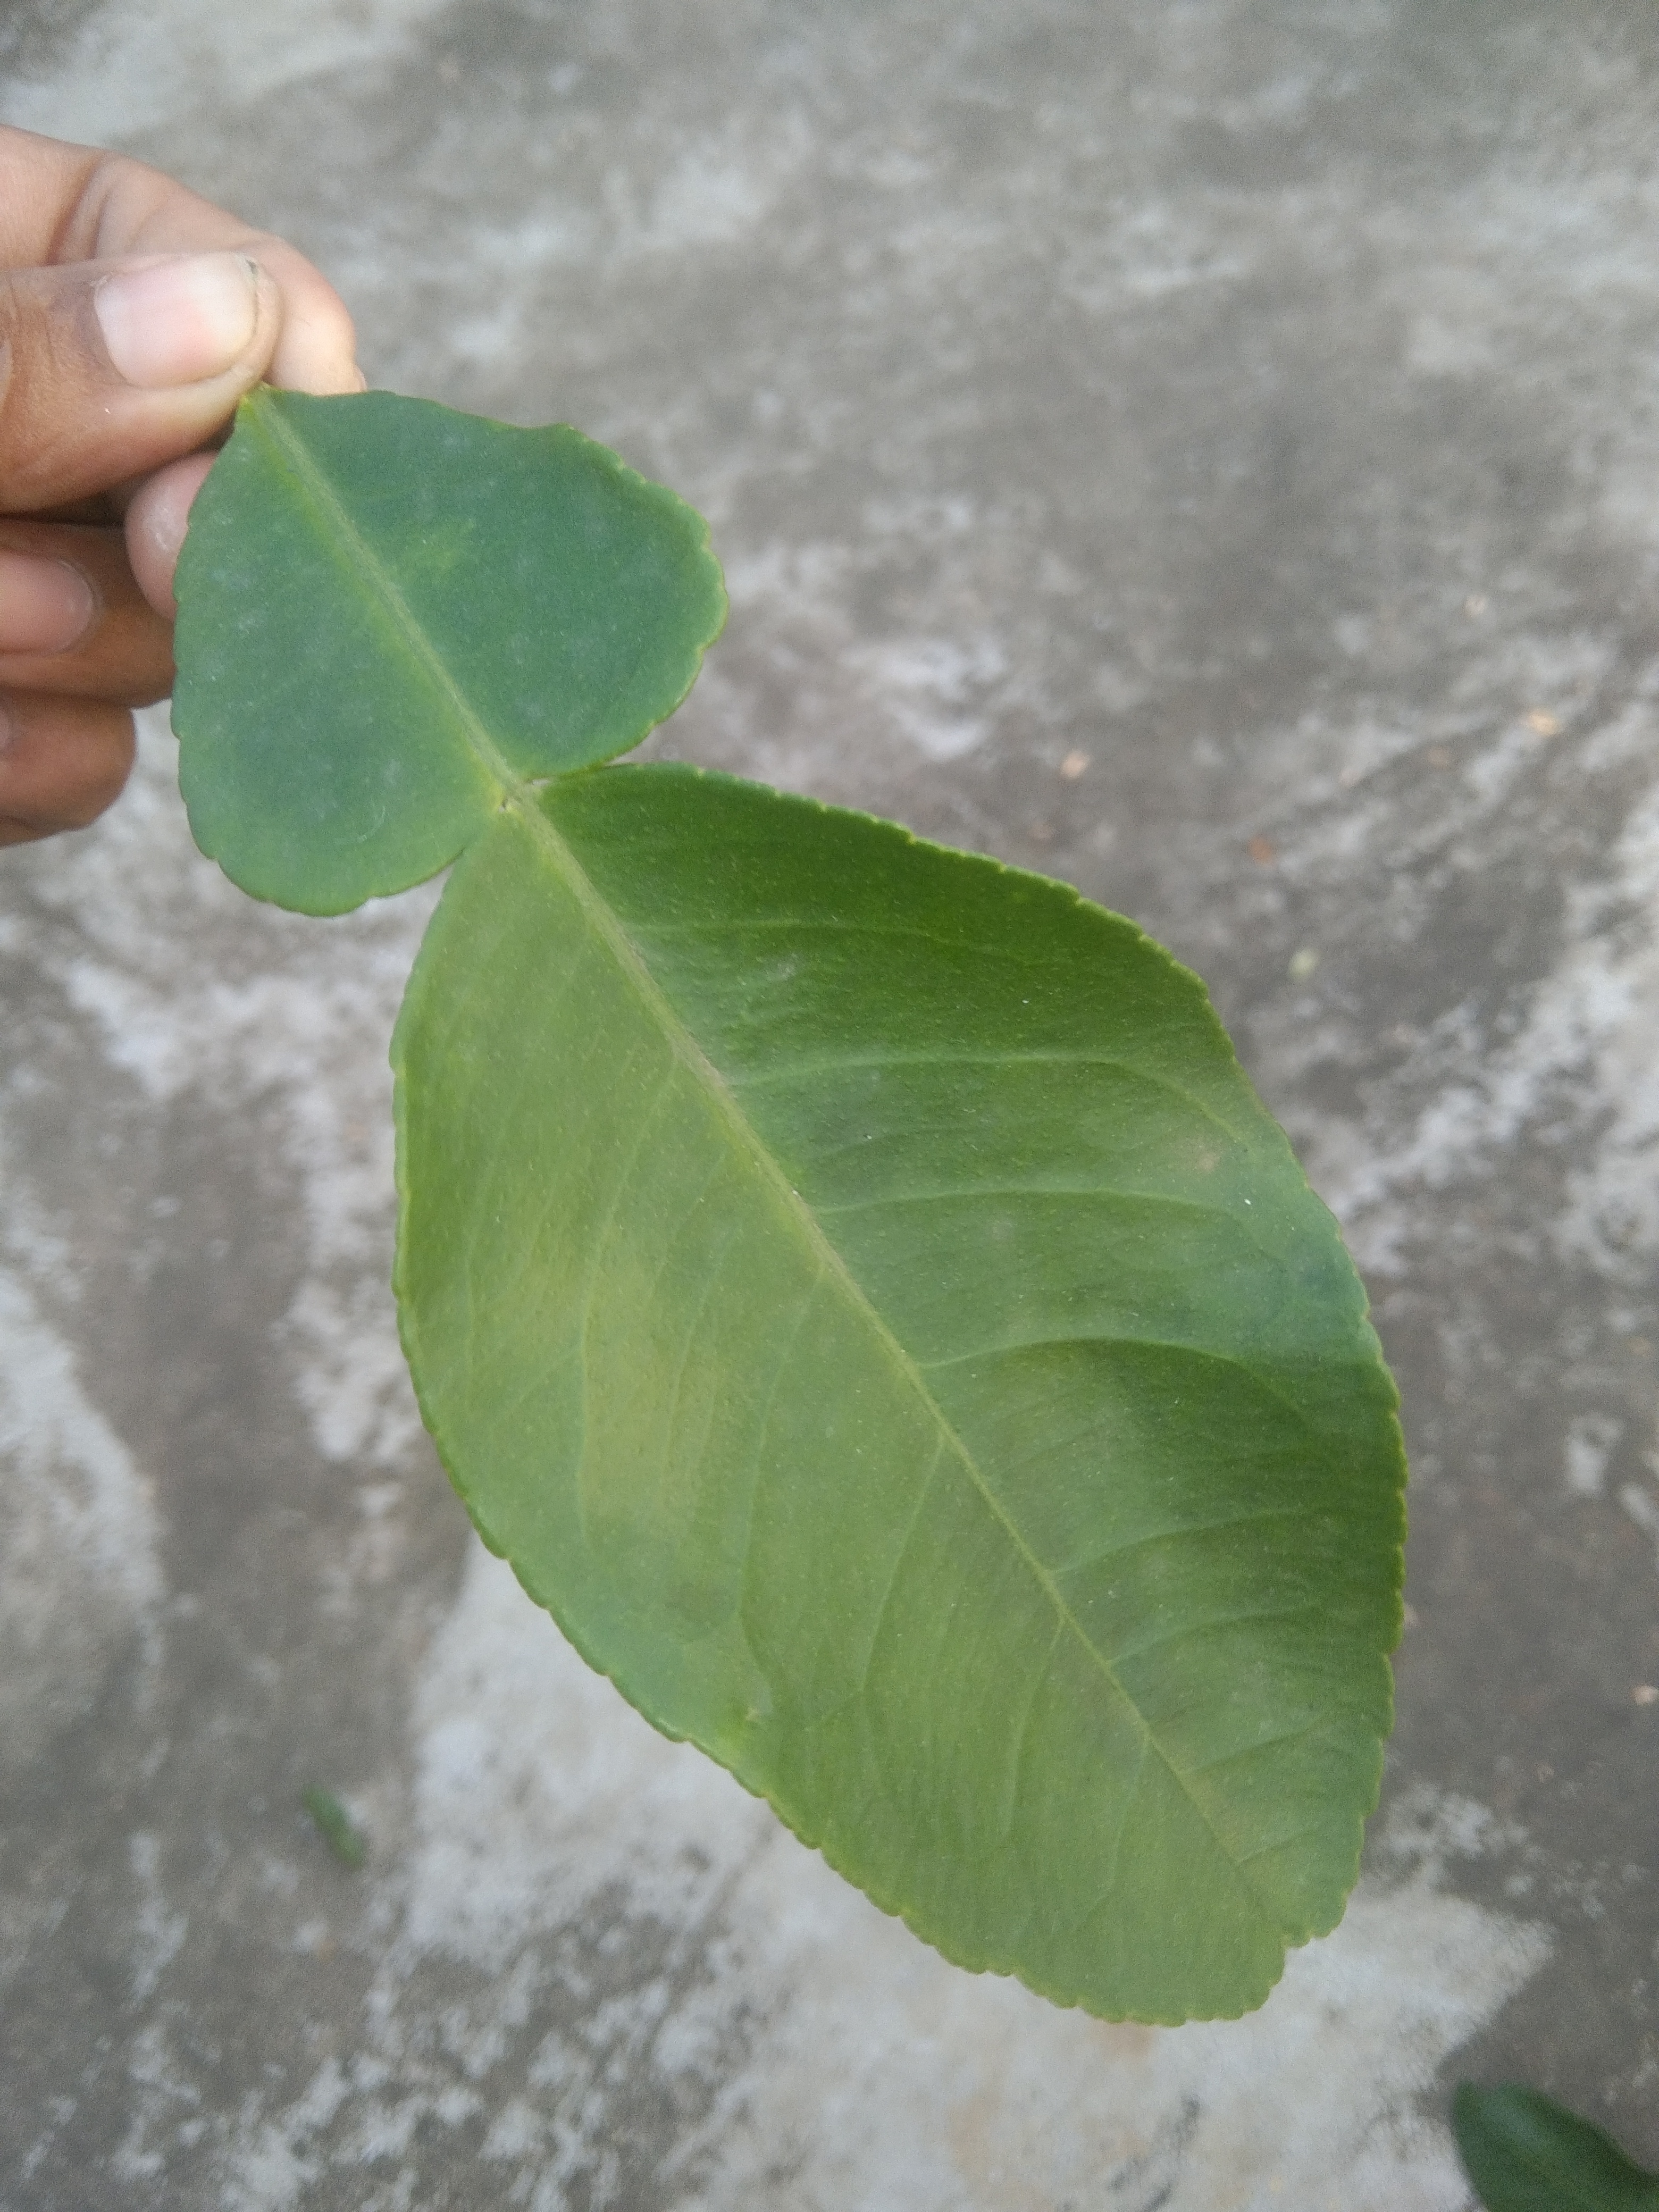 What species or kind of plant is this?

lemon
